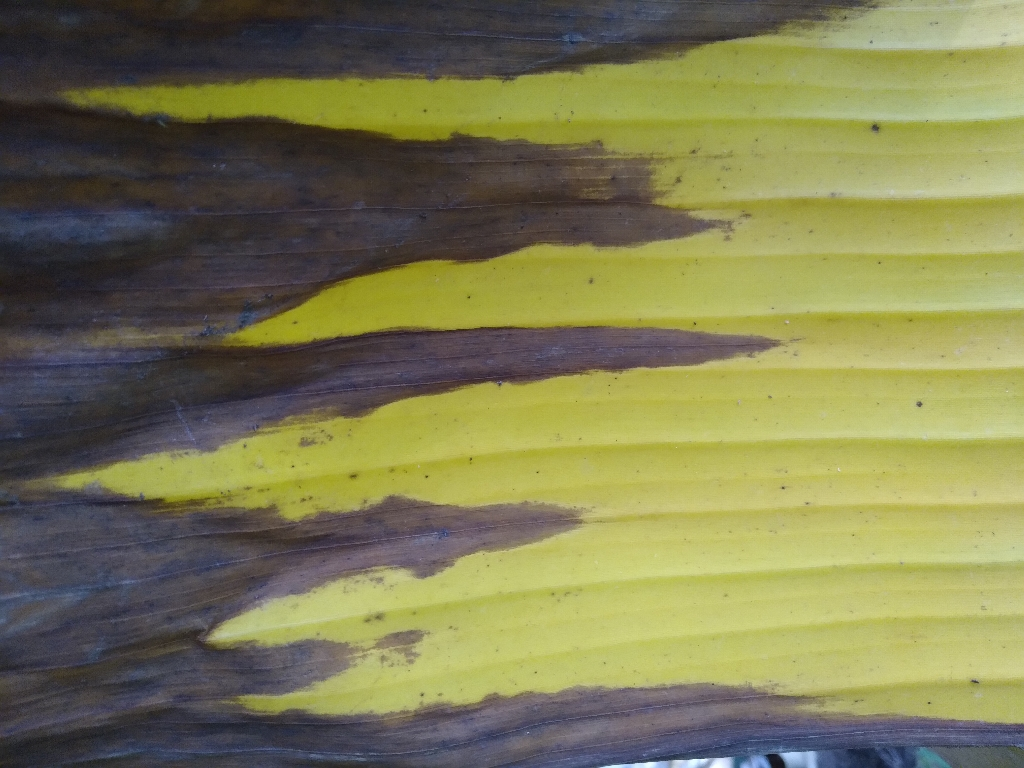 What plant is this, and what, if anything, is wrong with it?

banana, fusarium wilt race 1
